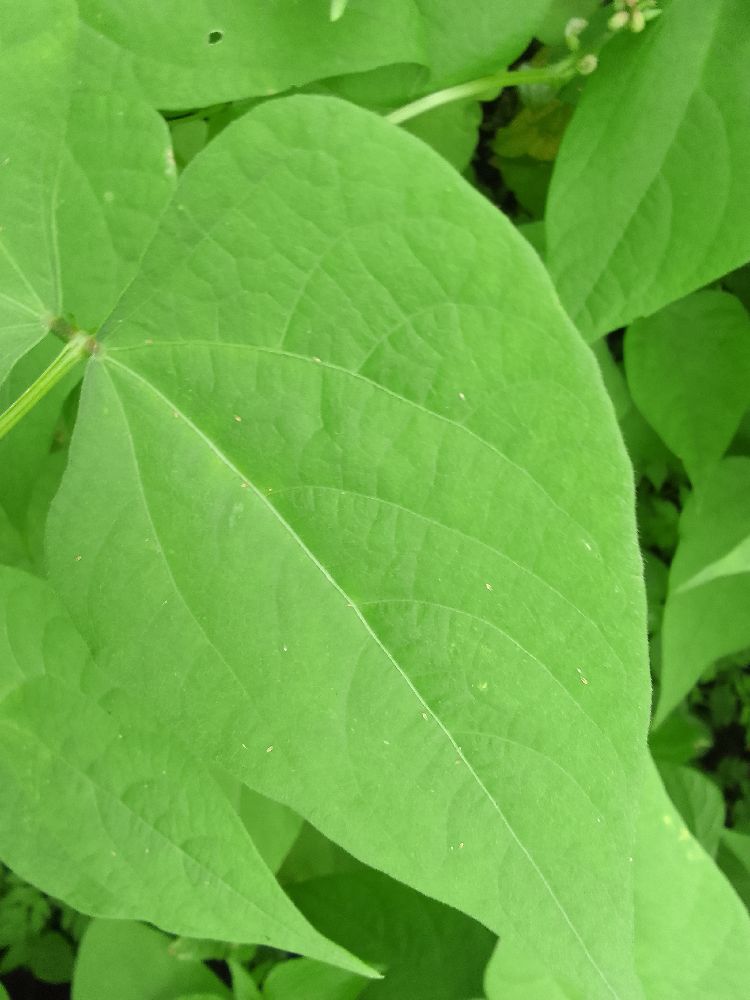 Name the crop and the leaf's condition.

common bean, healthy
